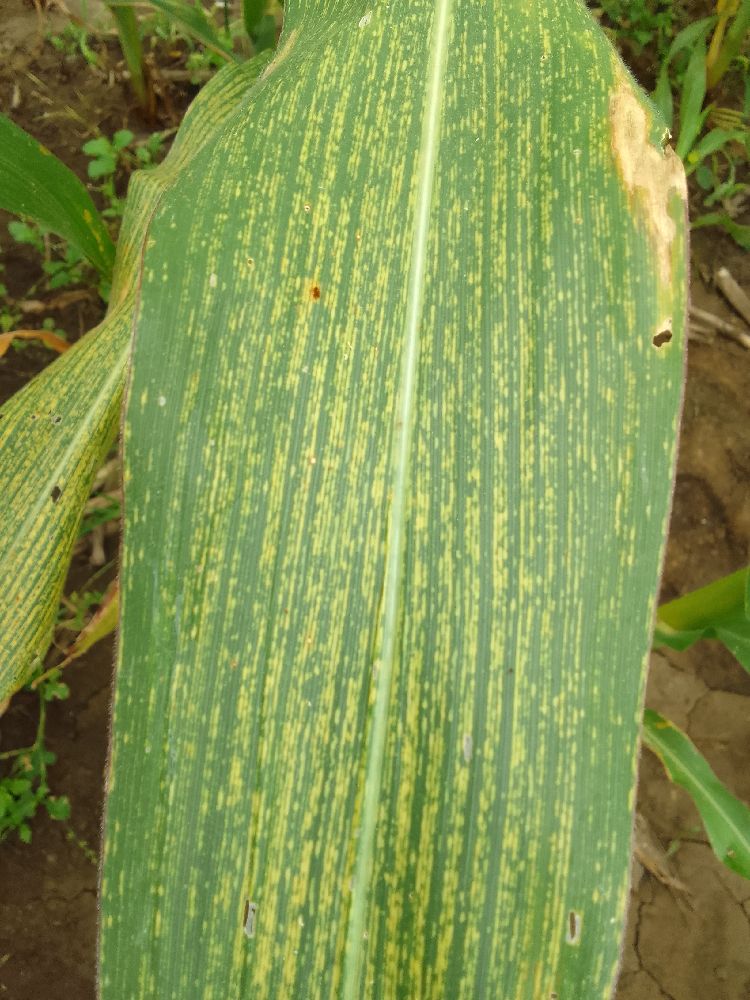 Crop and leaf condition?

maize, maize streak virus
